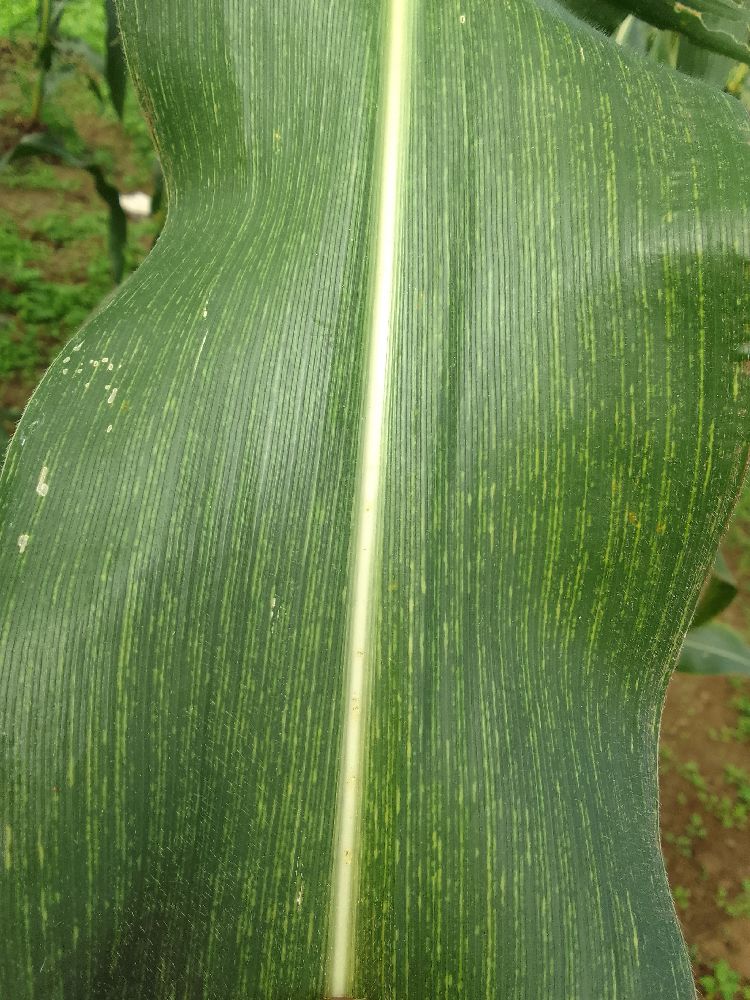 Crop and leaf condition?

maize, maize streak virus
